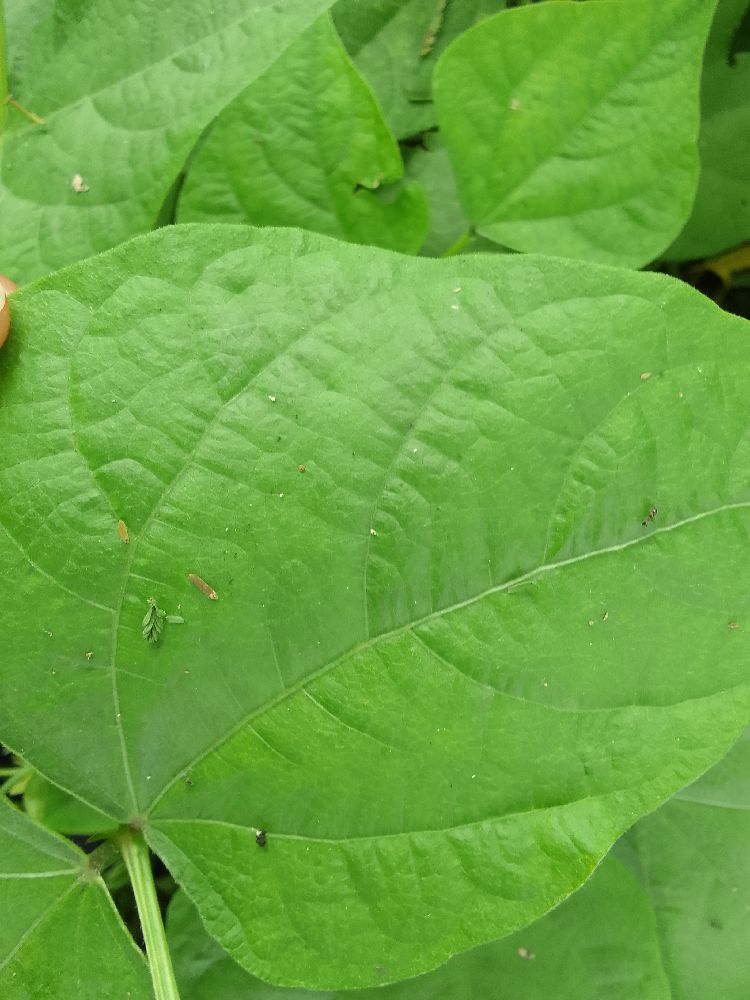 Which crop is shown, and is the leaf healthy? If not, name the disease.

common bean, healthy
